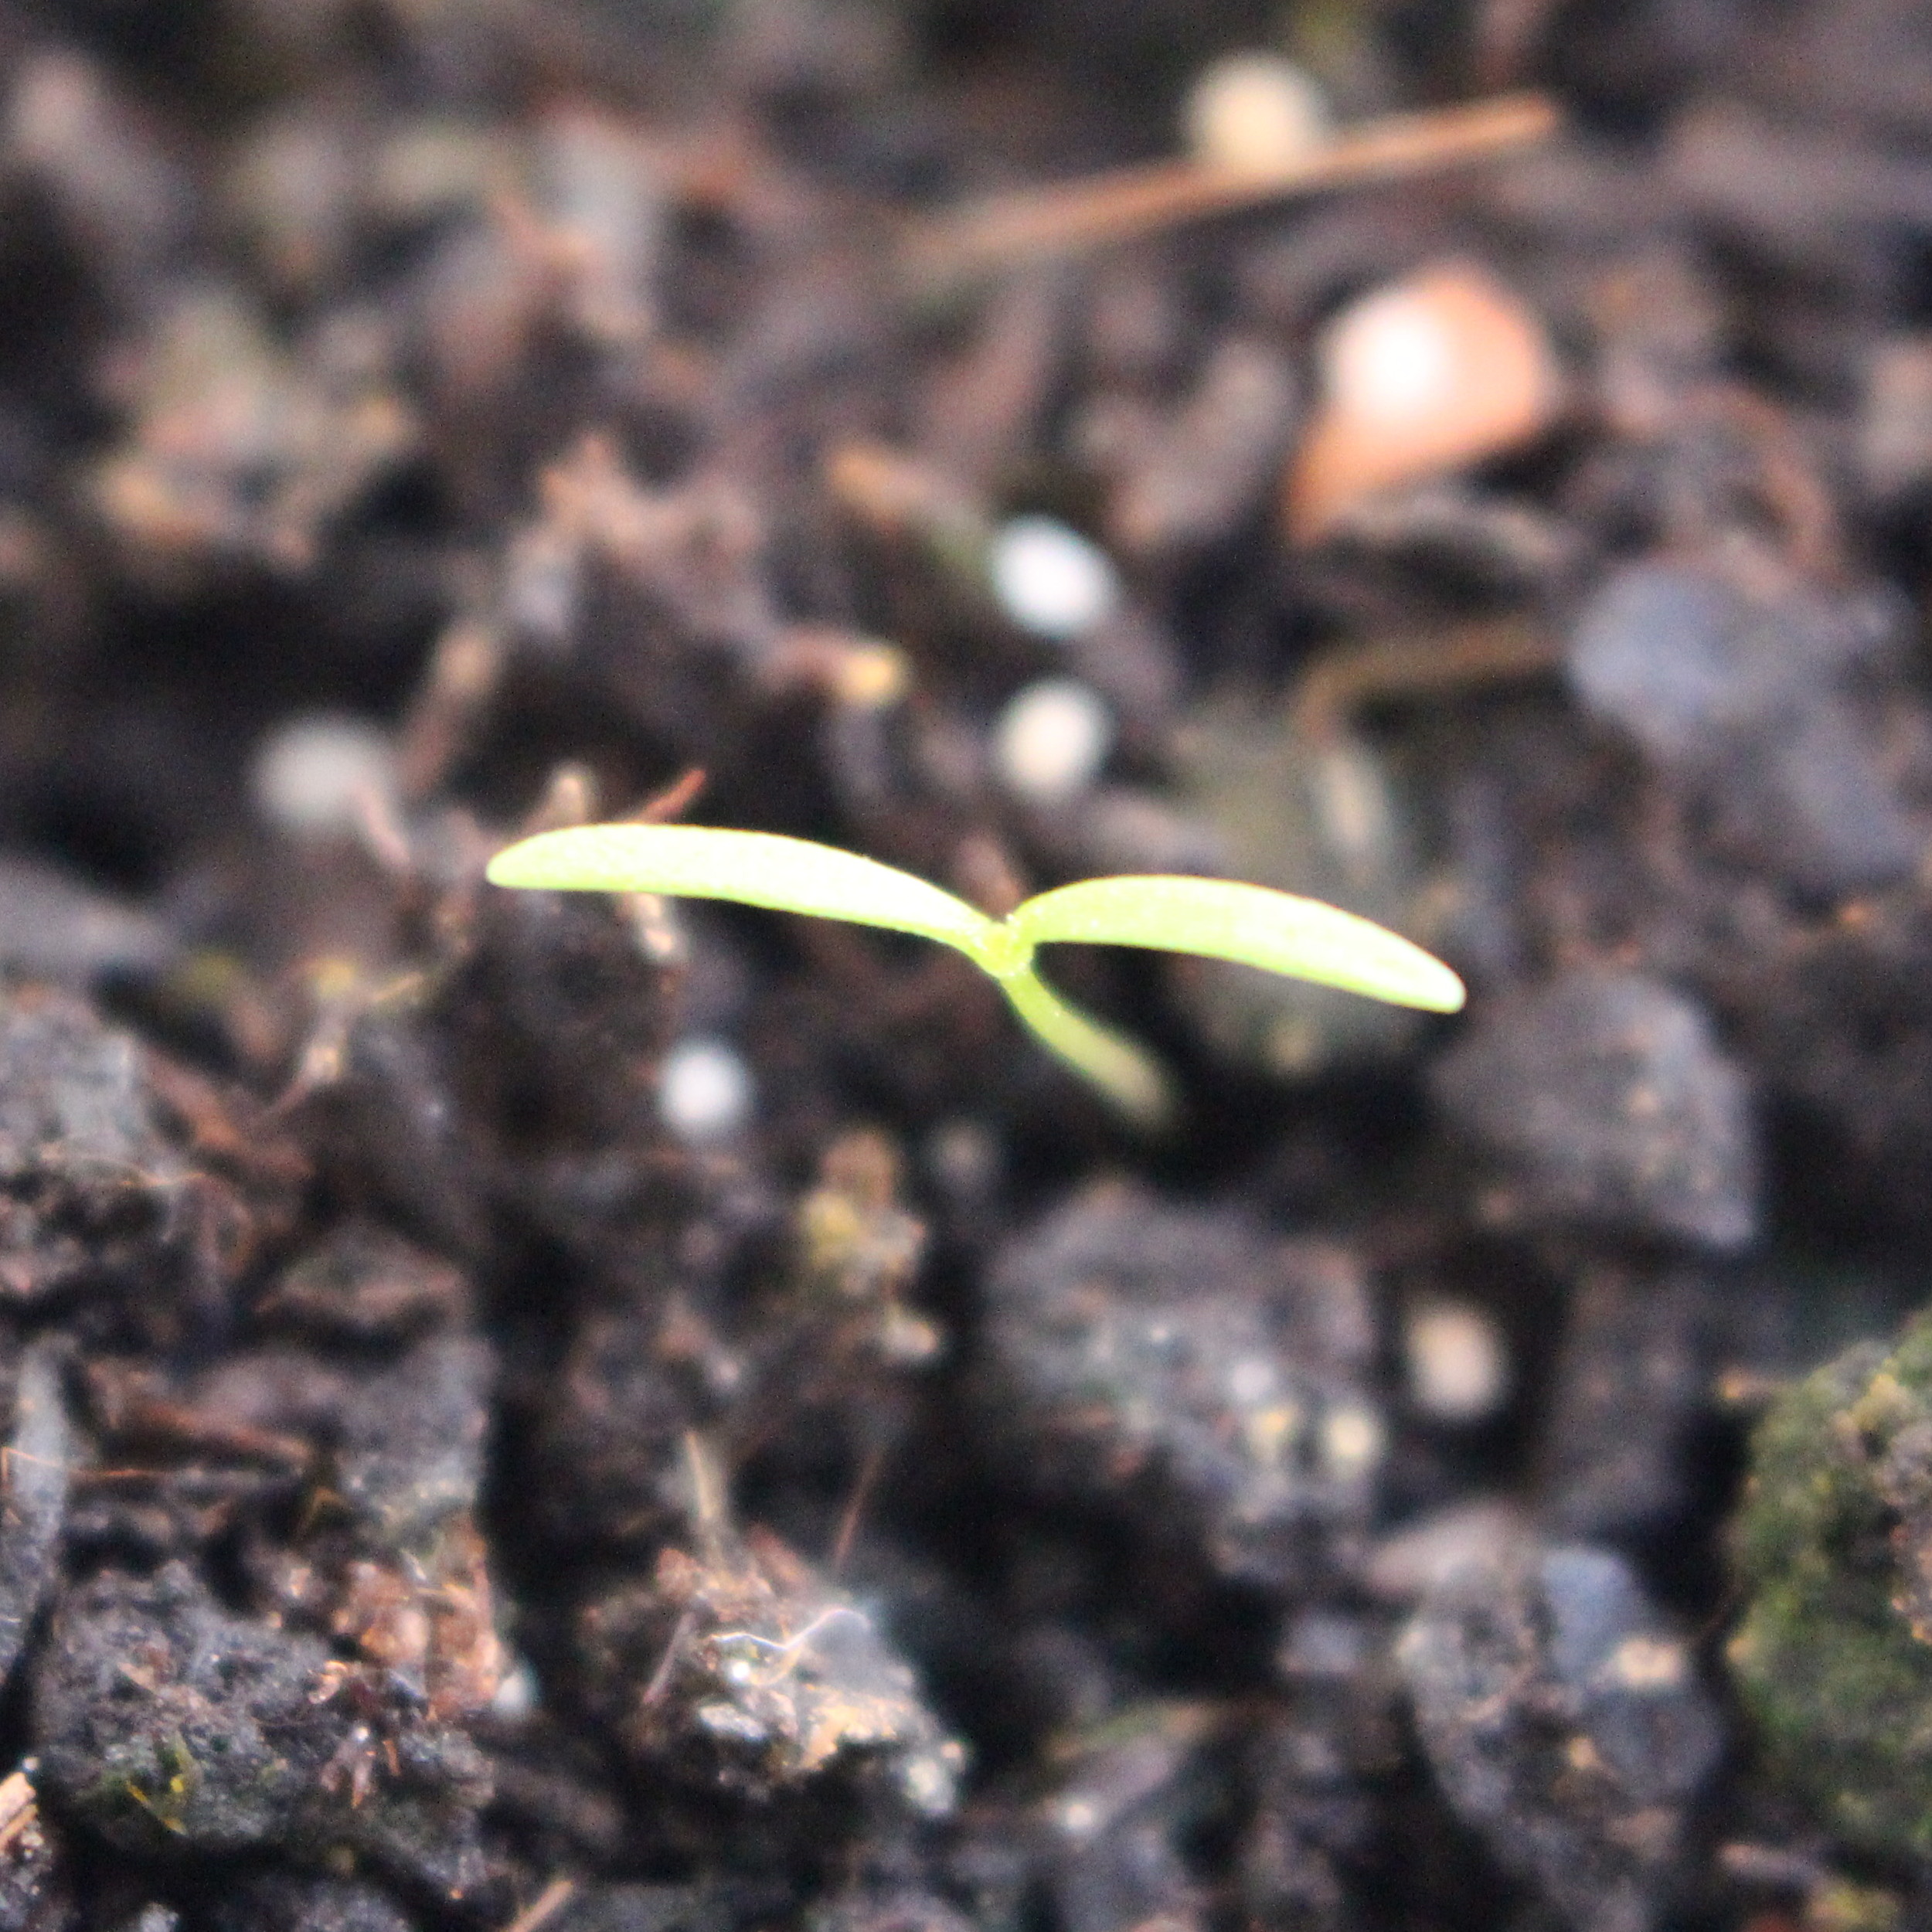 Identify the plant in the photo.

Papaver rhoeas
